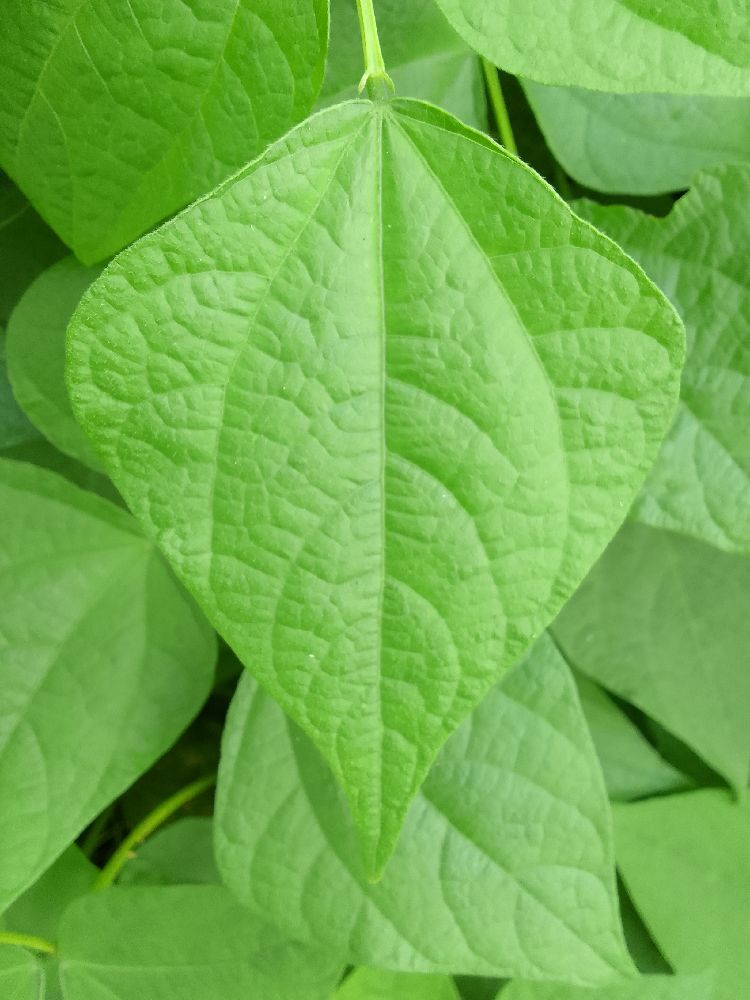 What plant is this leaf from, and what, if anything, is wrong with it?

common bean, healthy
